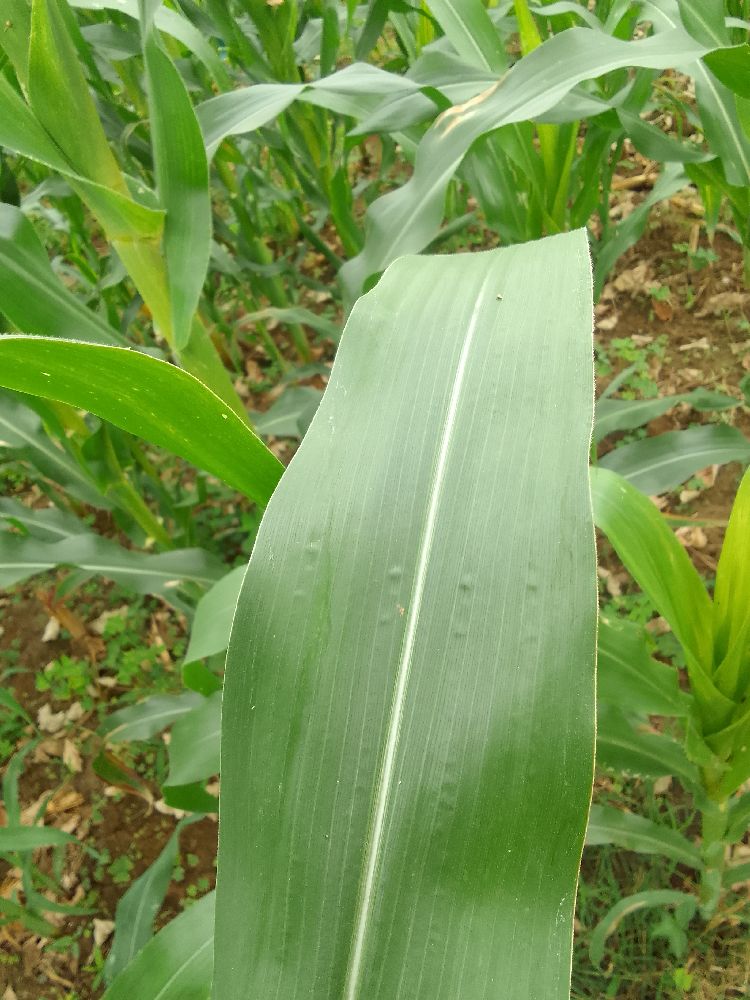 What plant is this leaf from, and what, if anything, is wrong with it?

maize, healthy
